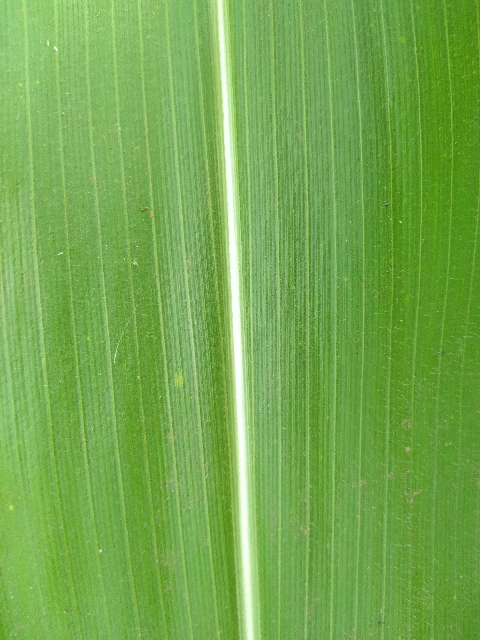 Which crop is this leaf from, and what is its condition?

maize, healthy
